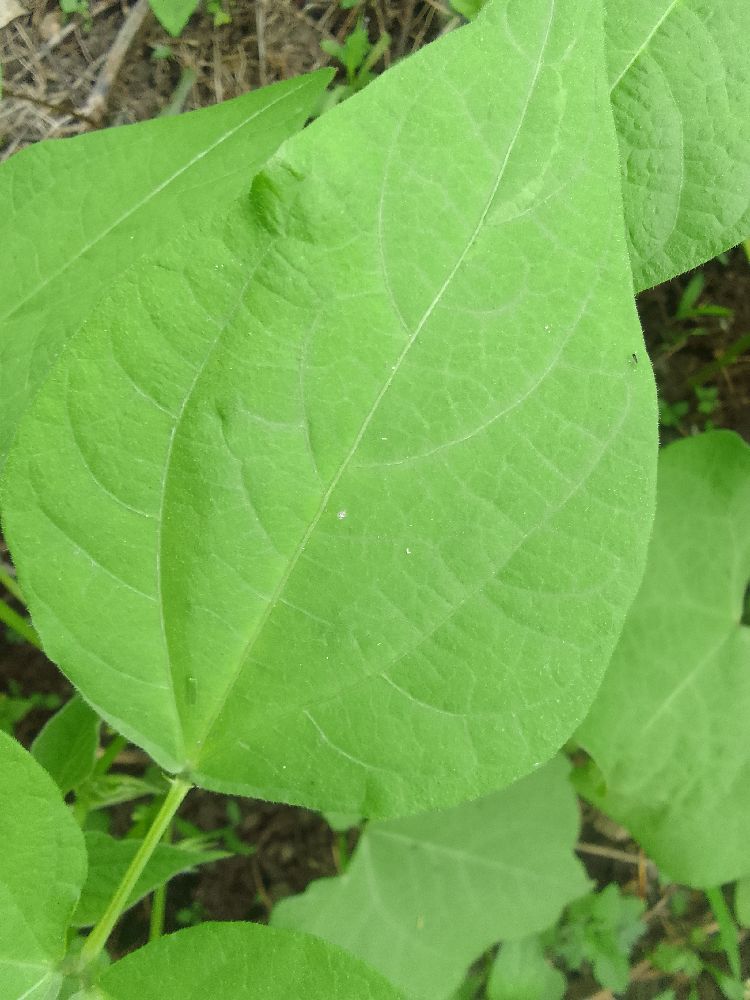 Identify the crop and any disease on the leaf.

common bean, healthy
